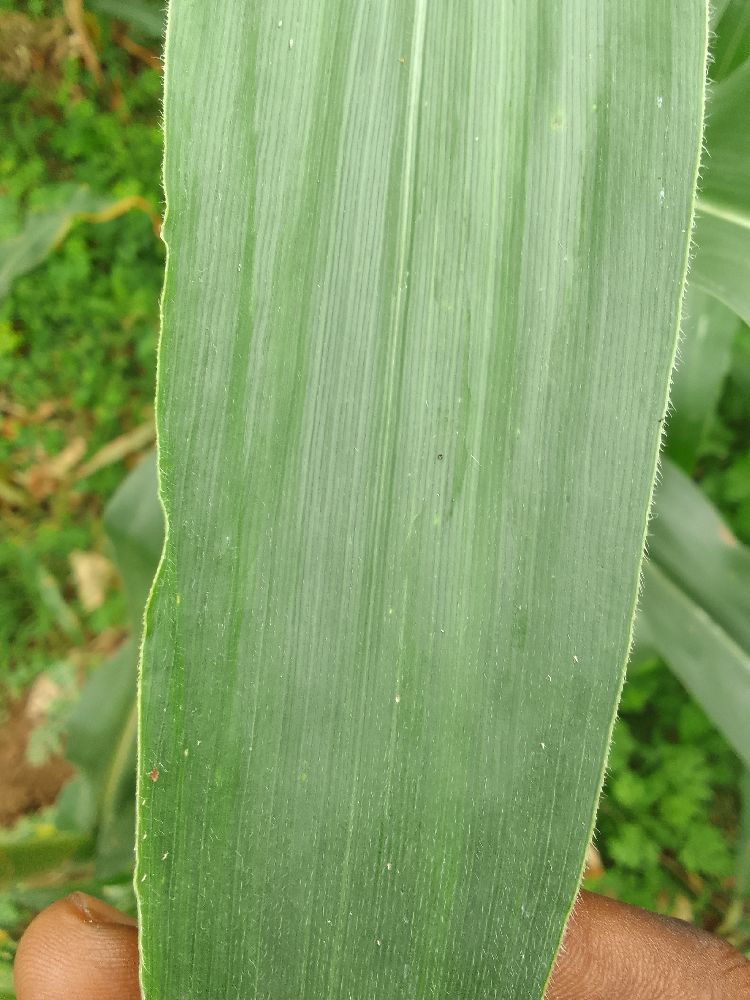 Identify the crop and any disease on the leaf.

maize, healthy
